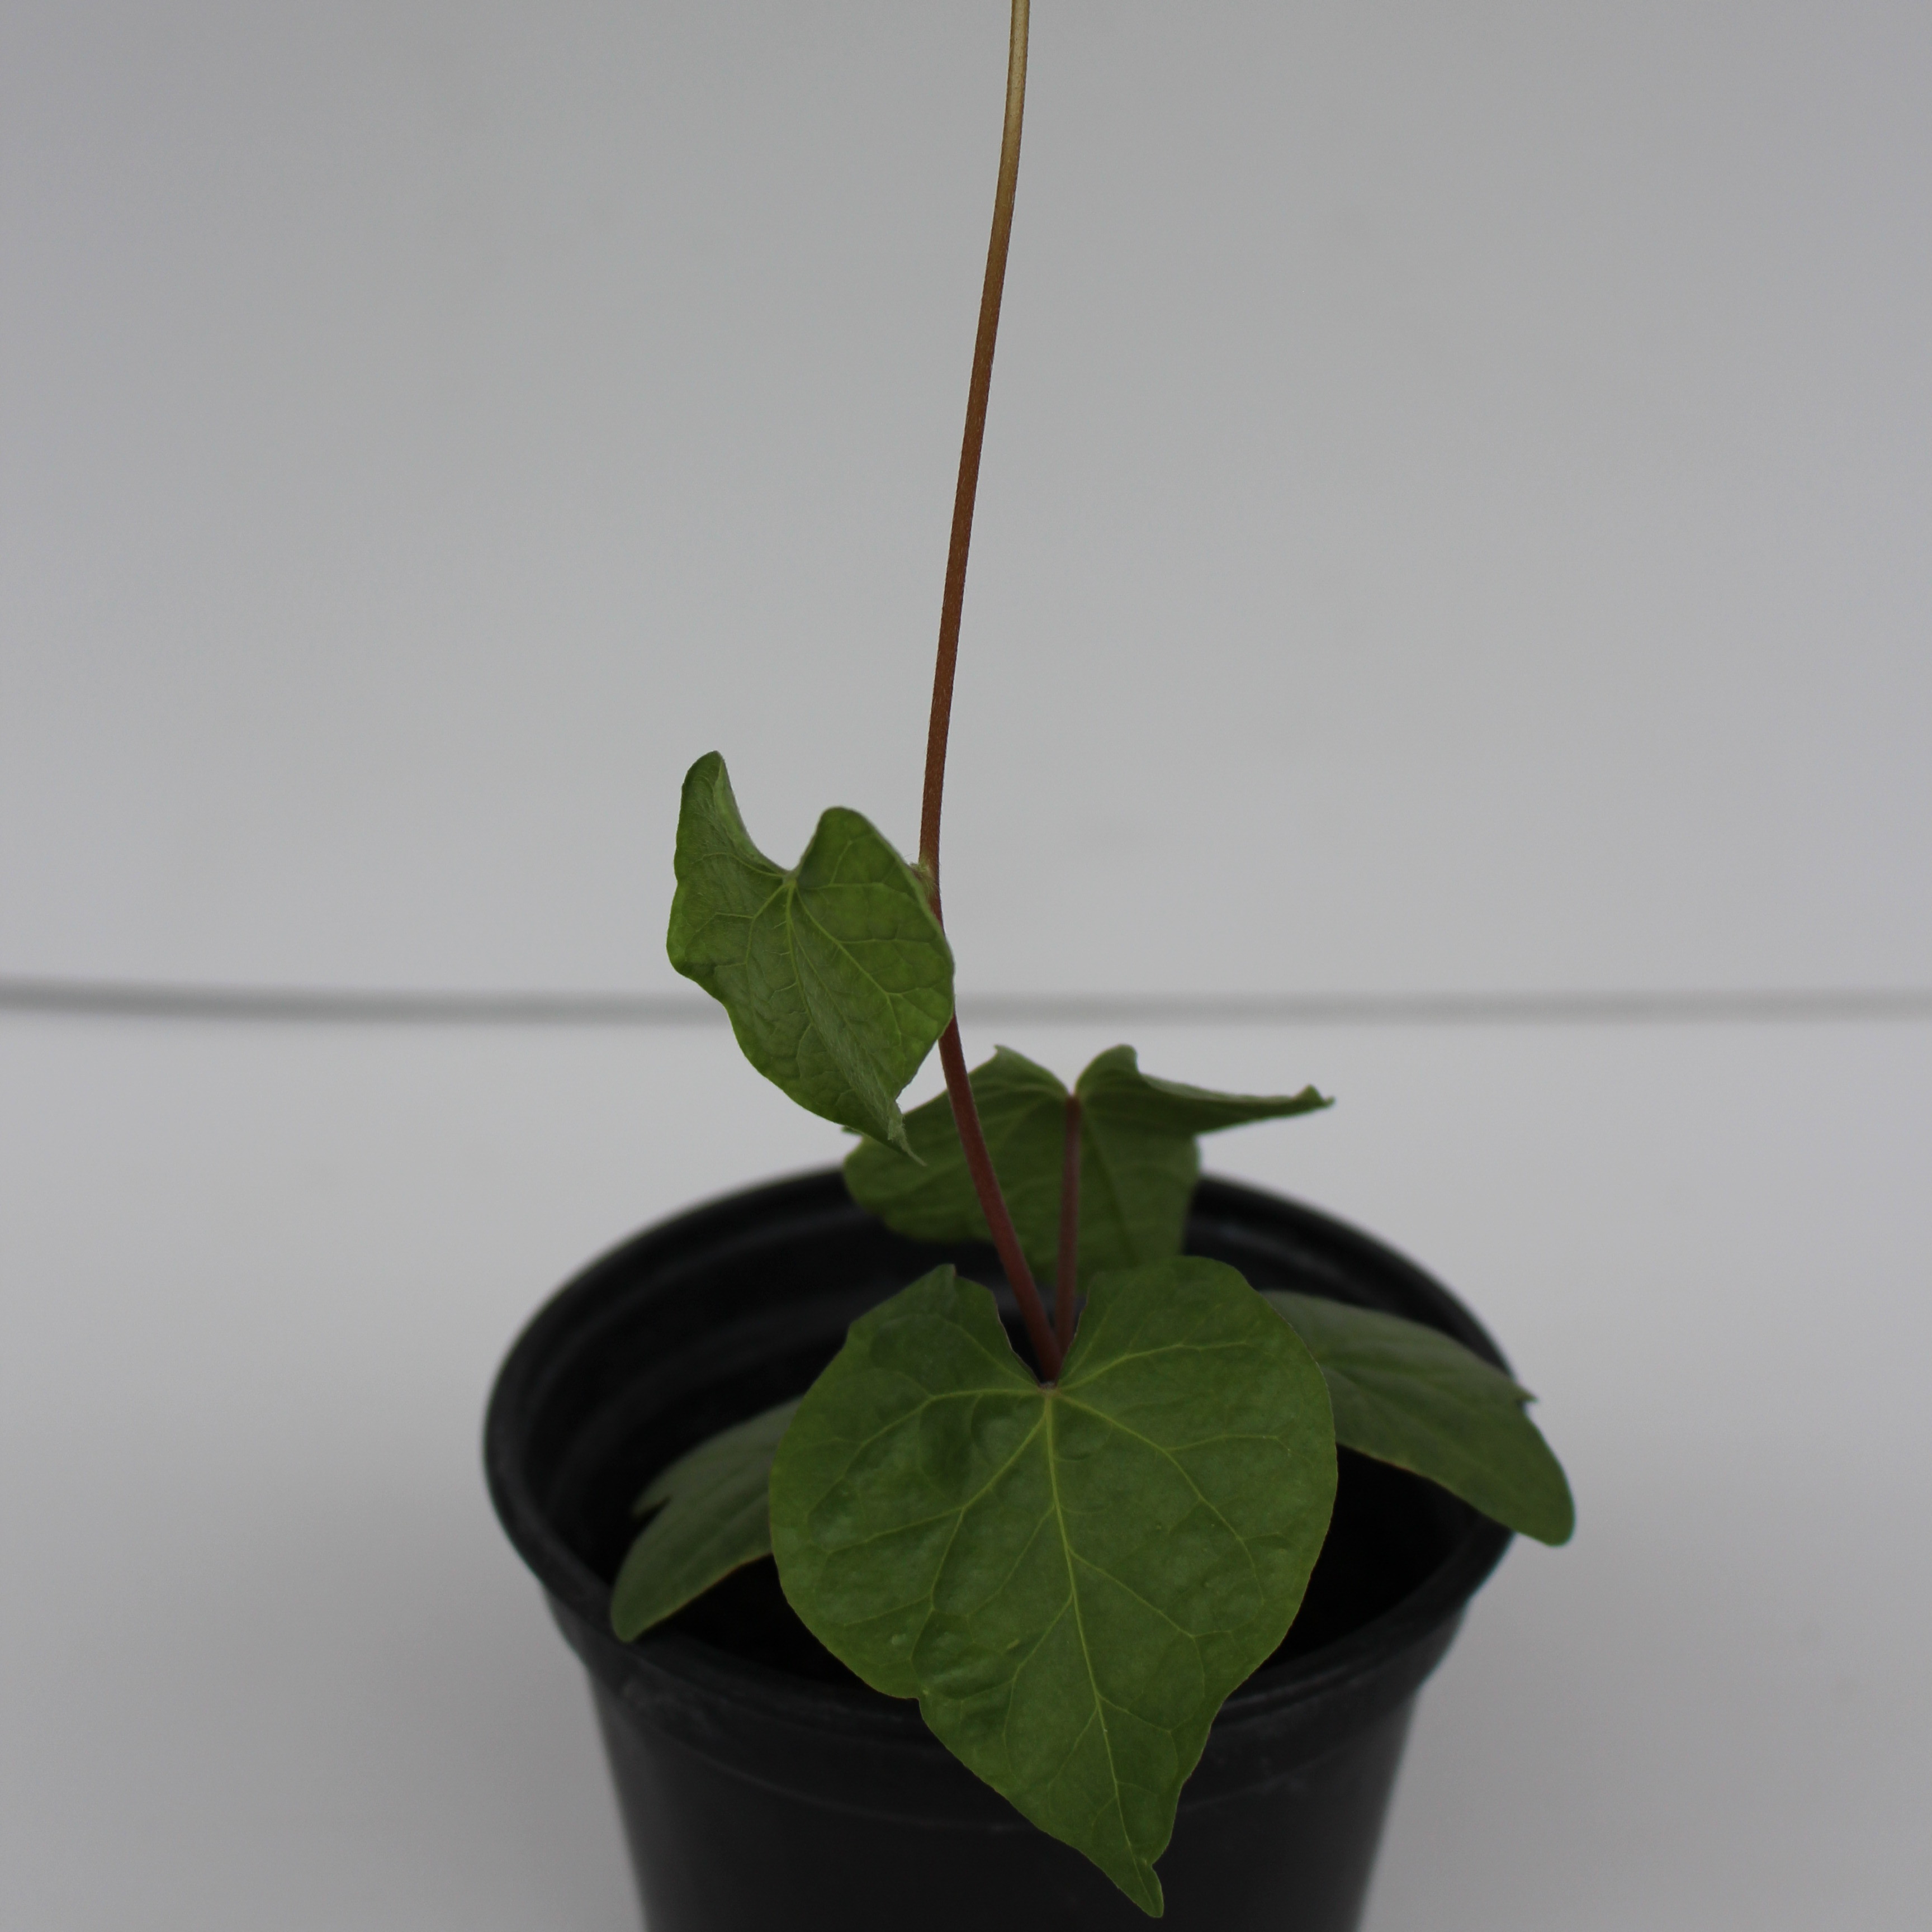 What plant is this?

Convolvulus arvensis
